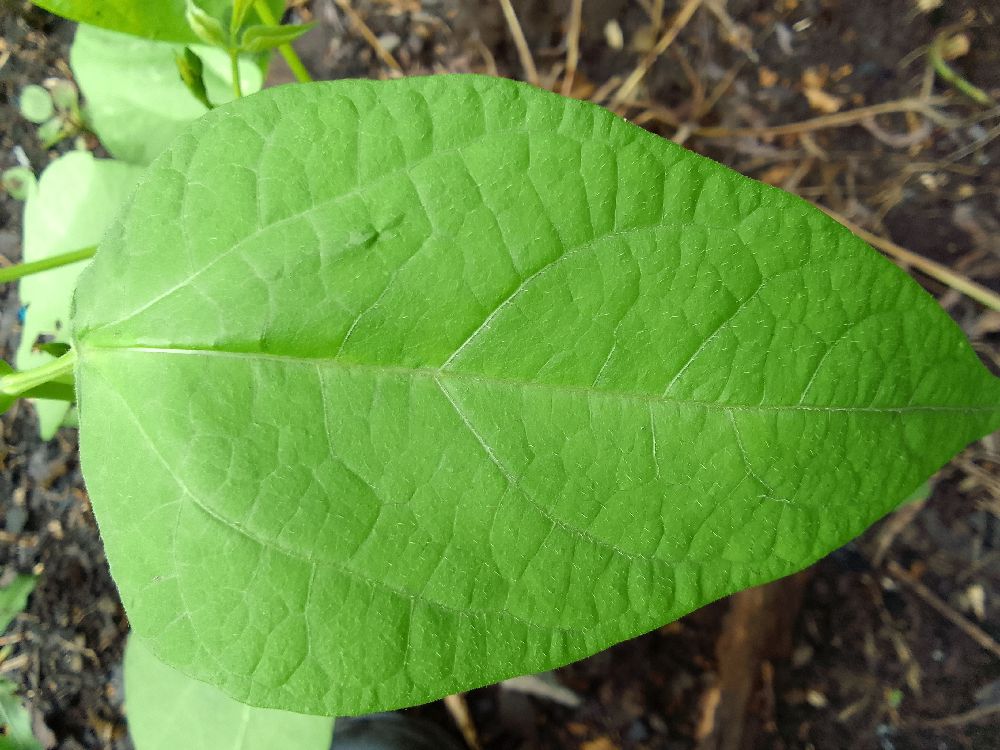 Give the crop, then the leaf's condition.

common bean, healthy
